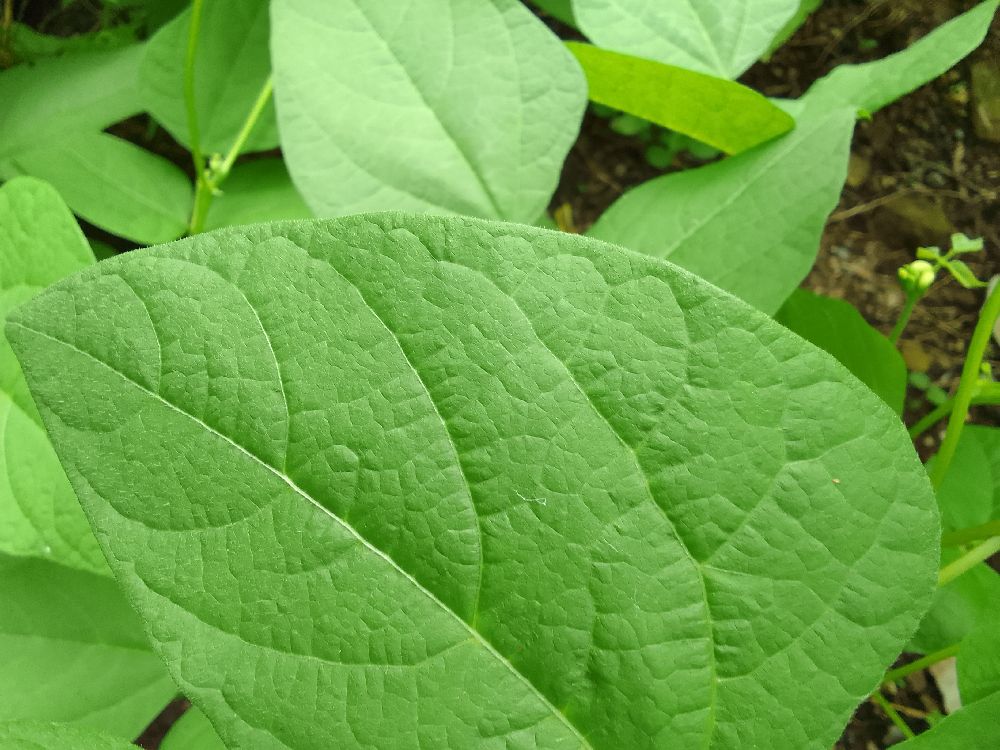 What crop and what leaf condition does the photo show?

common bean, healthy
